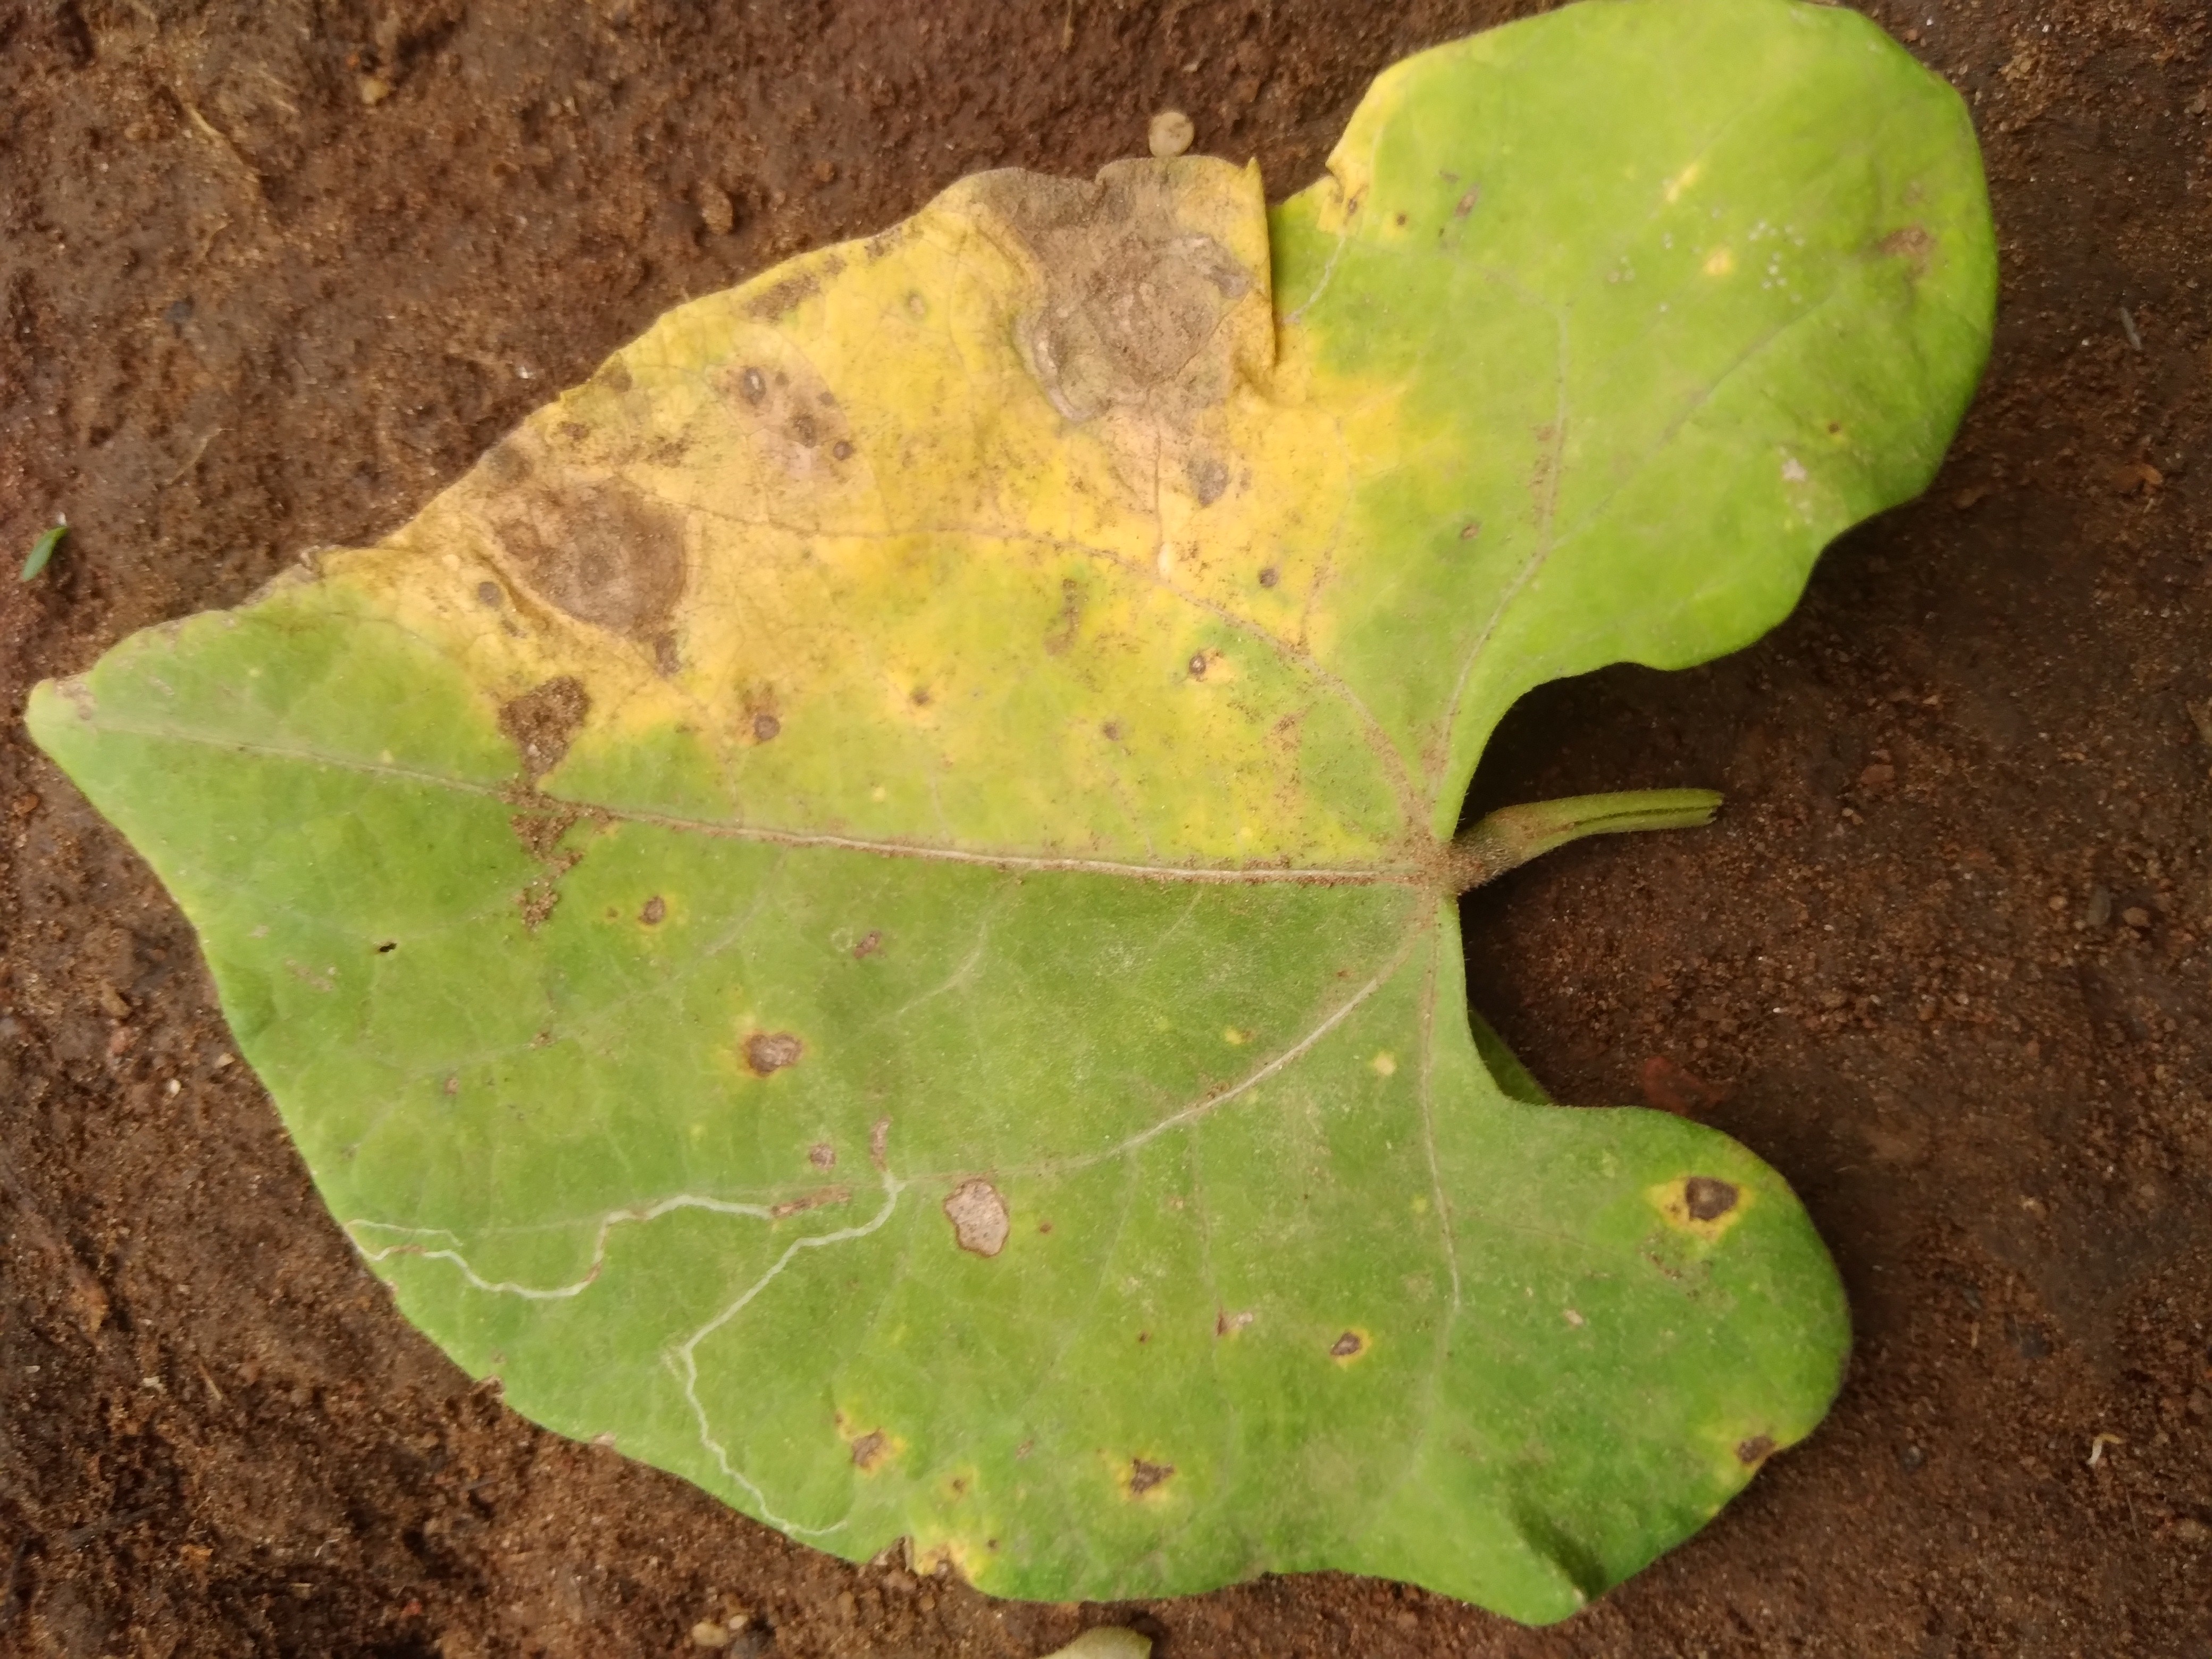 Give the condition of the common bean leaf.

rust
